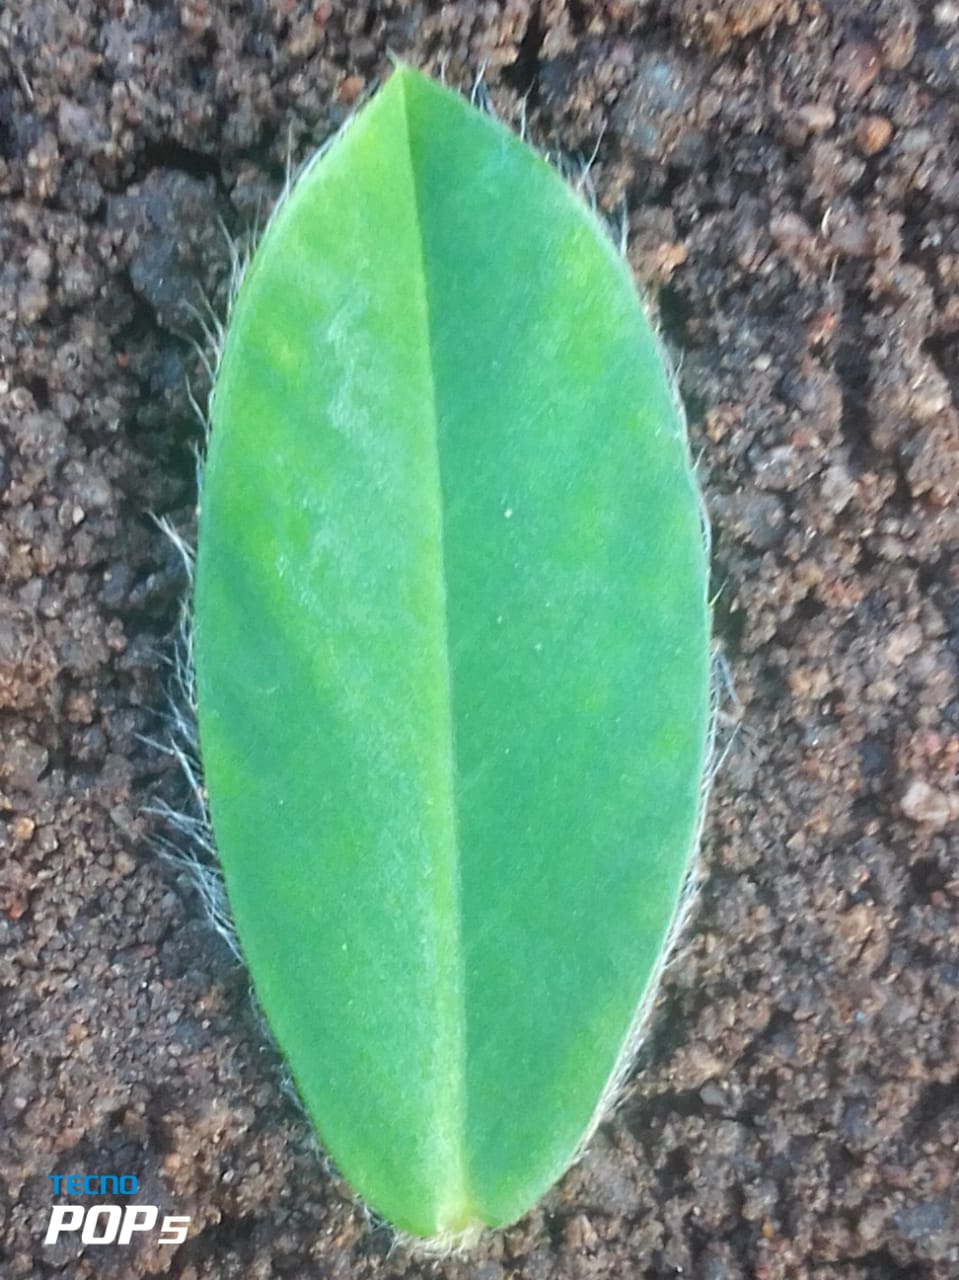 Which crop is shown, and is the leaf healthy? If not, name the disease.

peanut, healthy leaves
